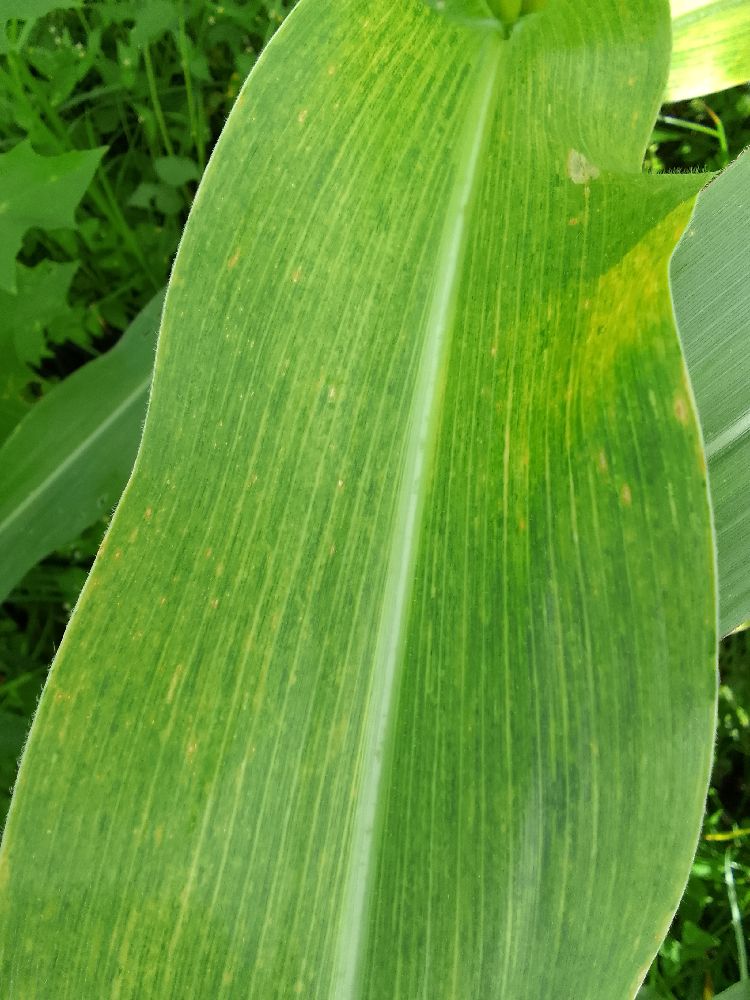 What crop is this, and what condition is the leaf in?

maize, maize lethal necrosis
